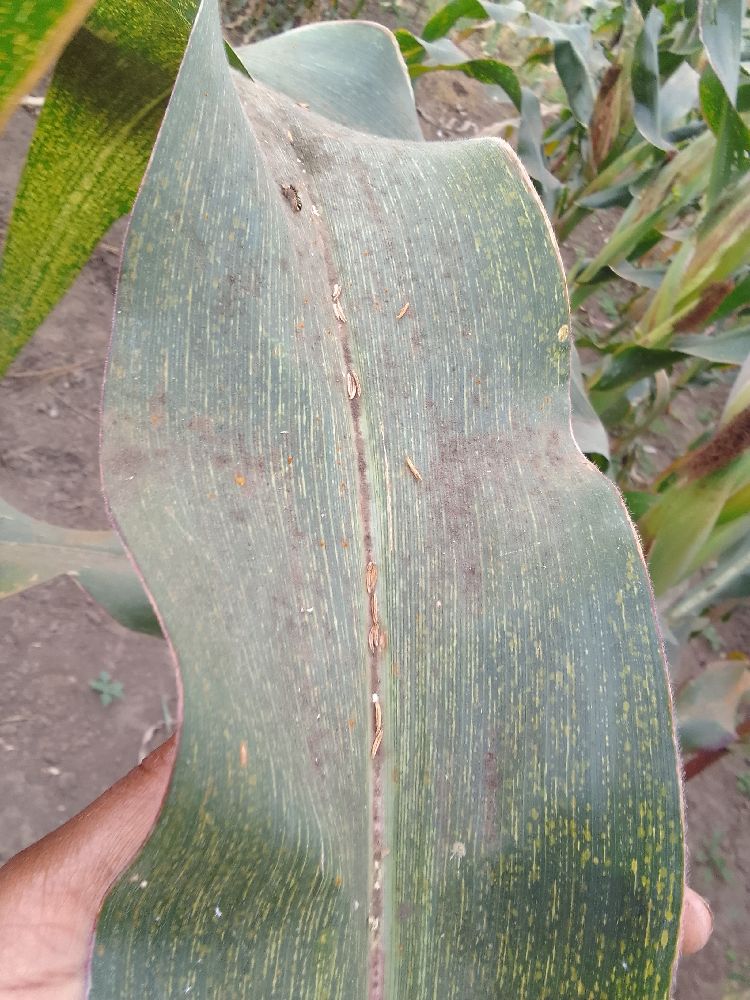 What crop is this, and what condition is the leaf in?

maize, maize streak virus
